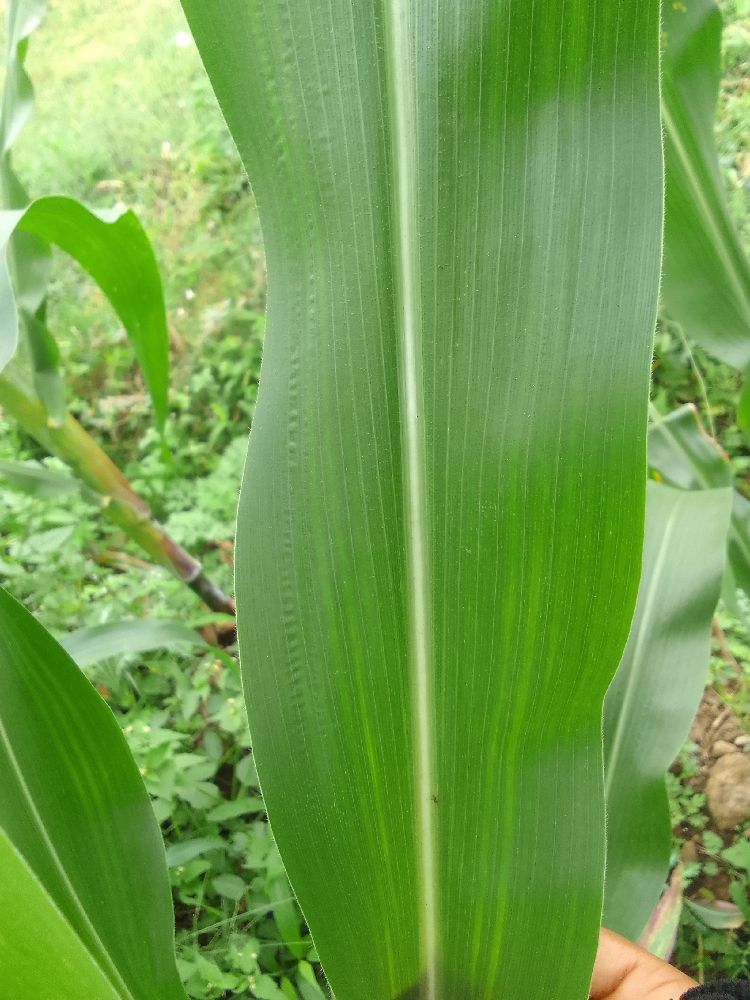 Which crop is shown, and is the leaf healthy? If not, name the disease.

maize, healthy
